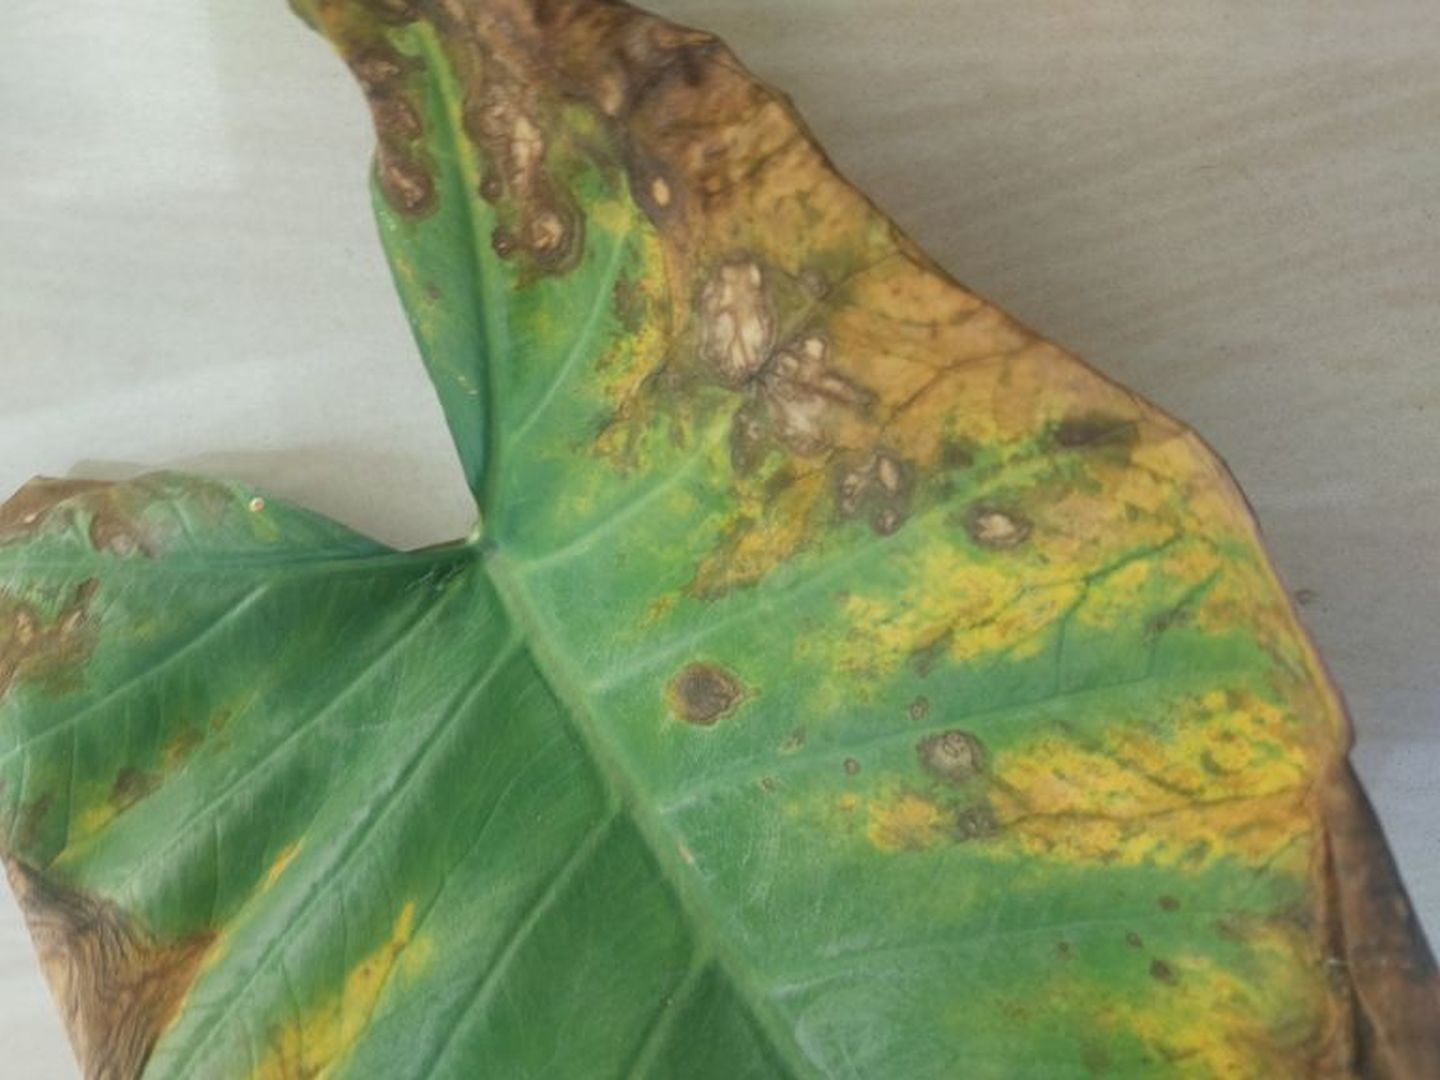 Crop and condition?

taro, leaf blight
